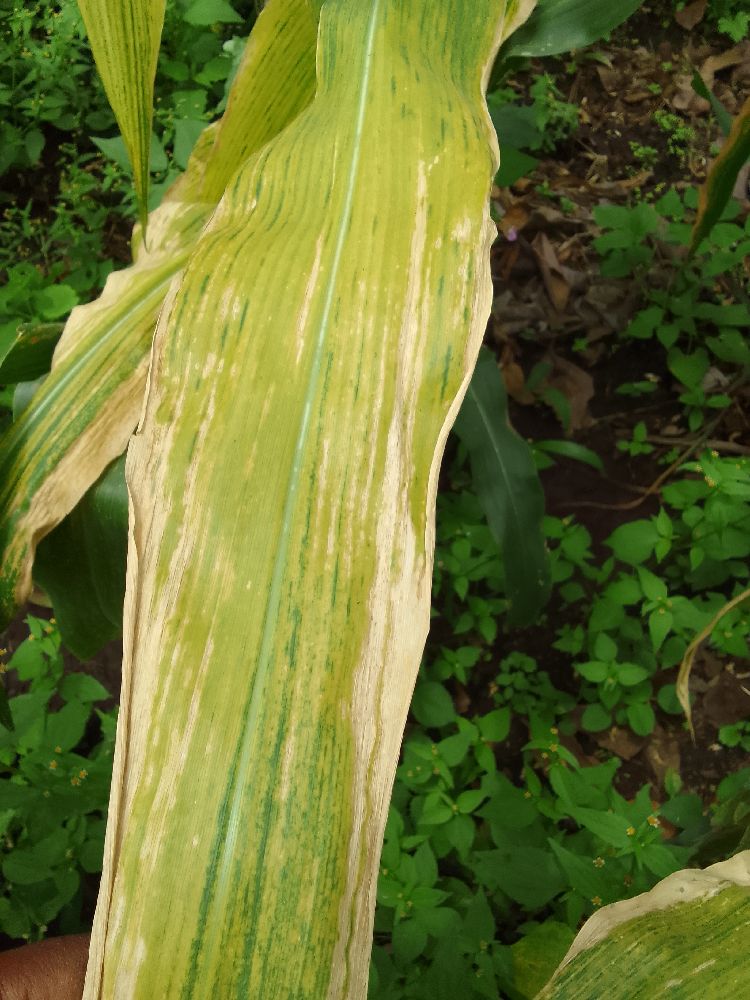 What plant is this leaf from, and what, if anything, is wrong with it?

maize, maize lethal necrosis
